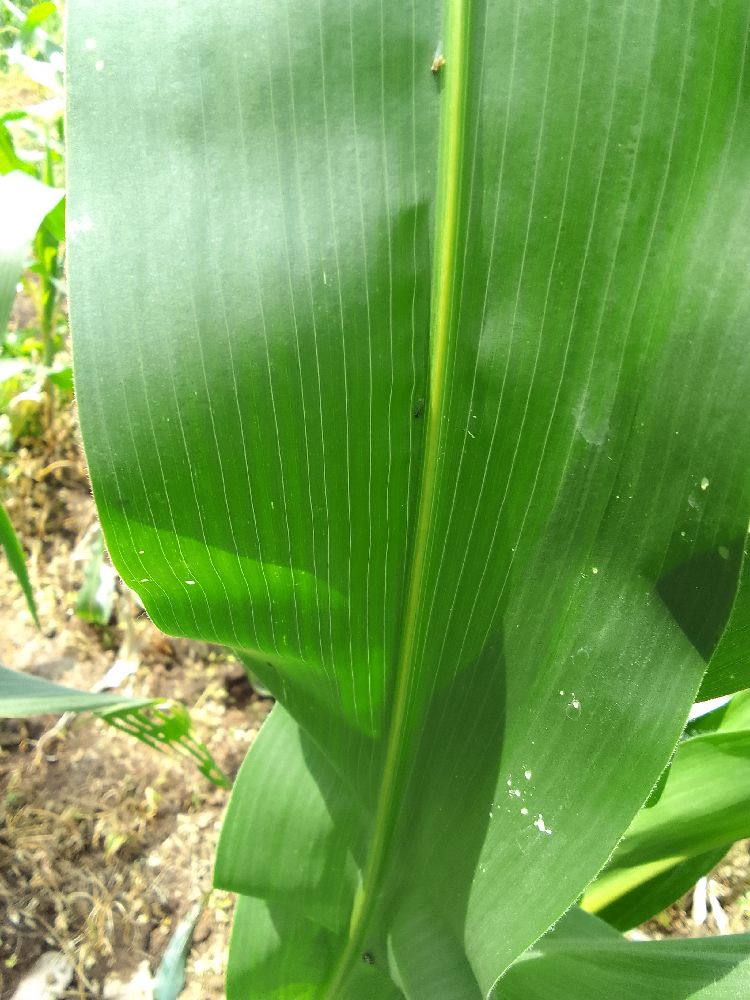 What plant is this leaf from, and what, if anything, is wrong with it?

maize, healthy
